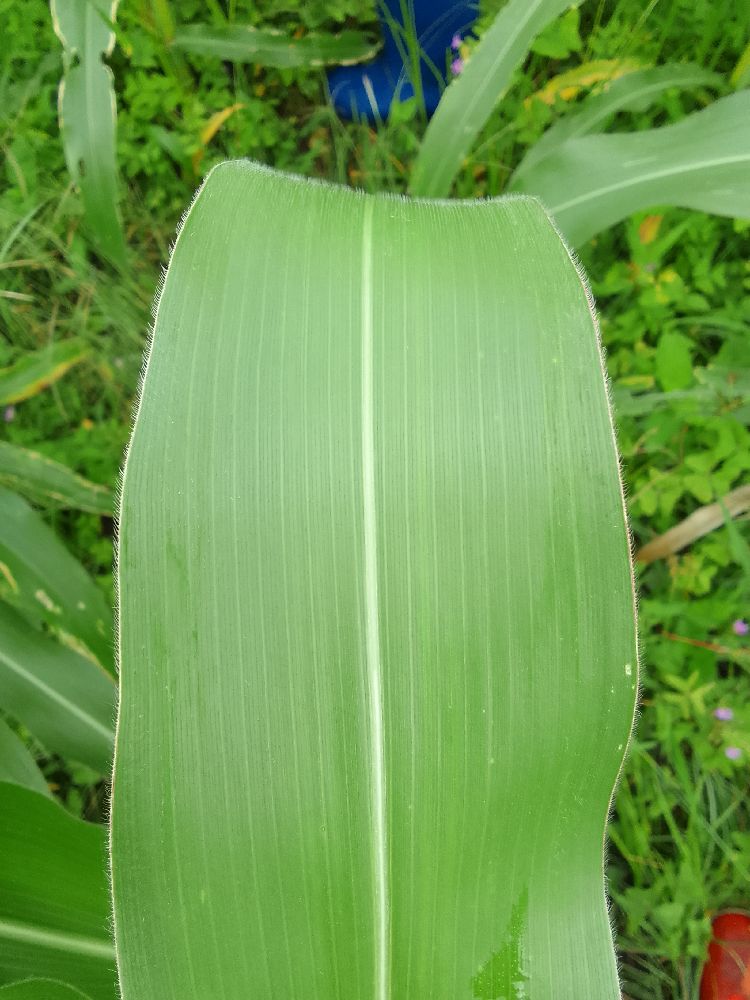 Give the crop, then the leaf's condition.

maize, healthy
